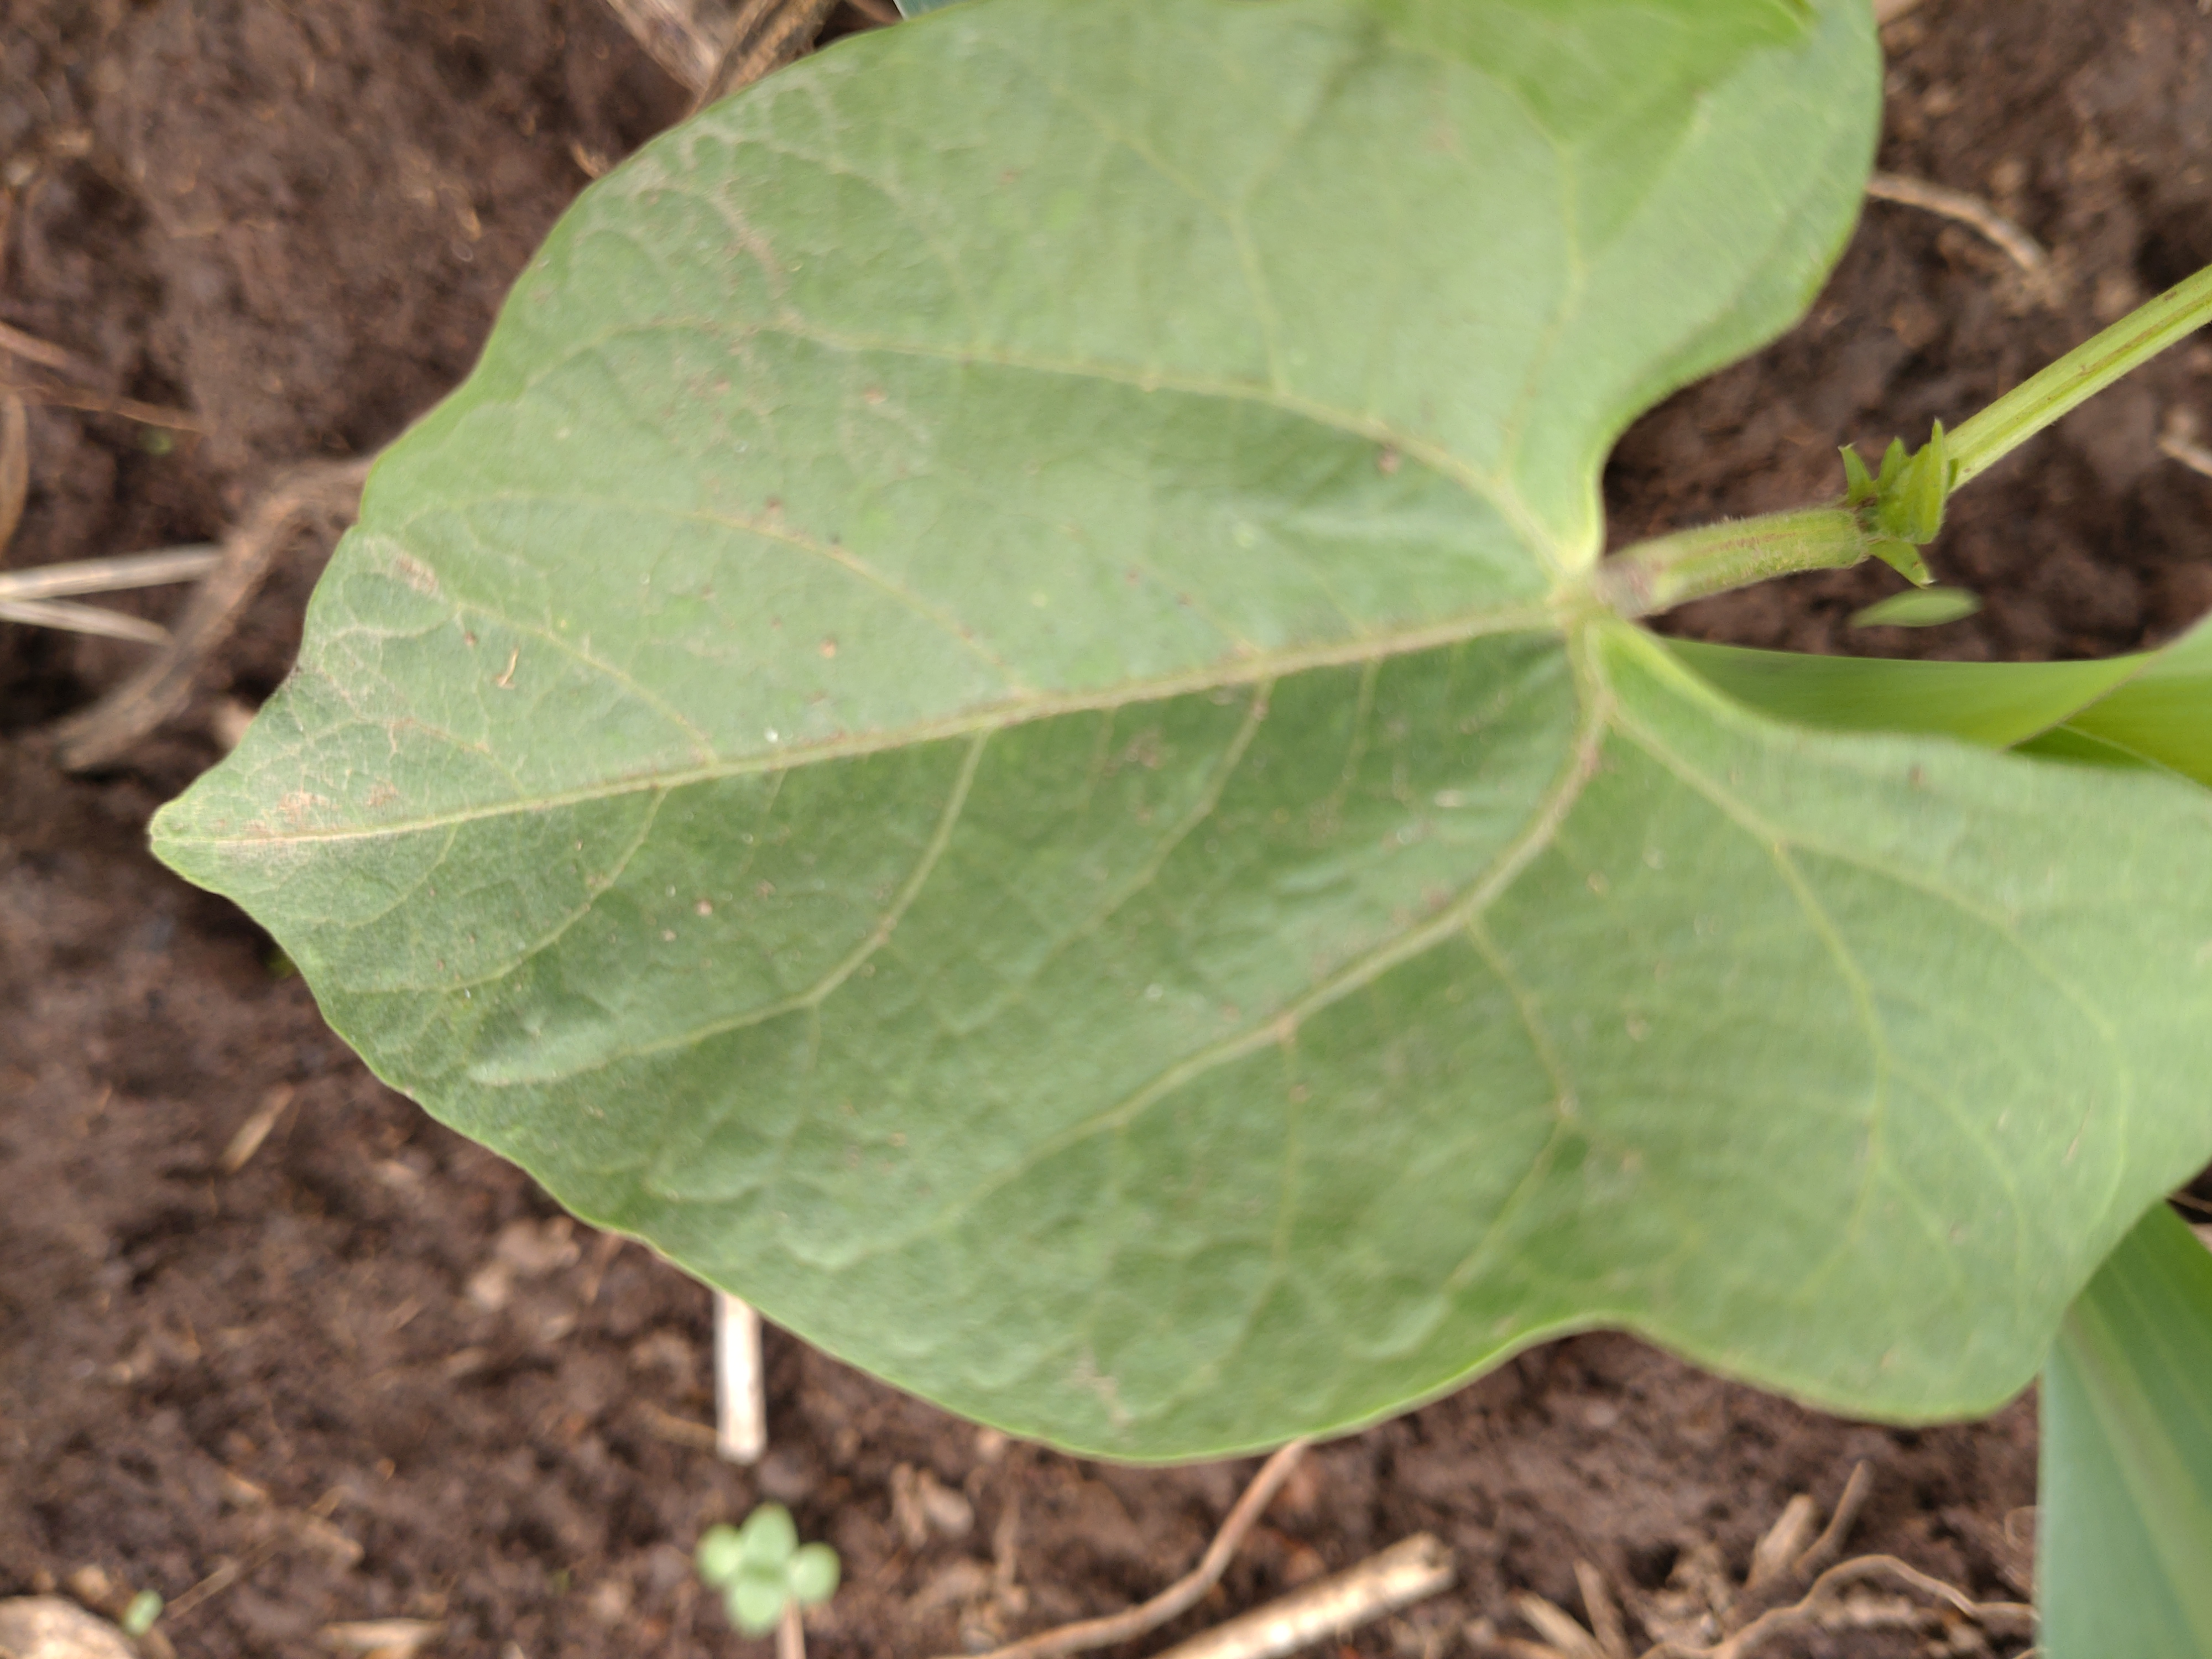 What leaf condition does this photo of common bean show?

healthy
